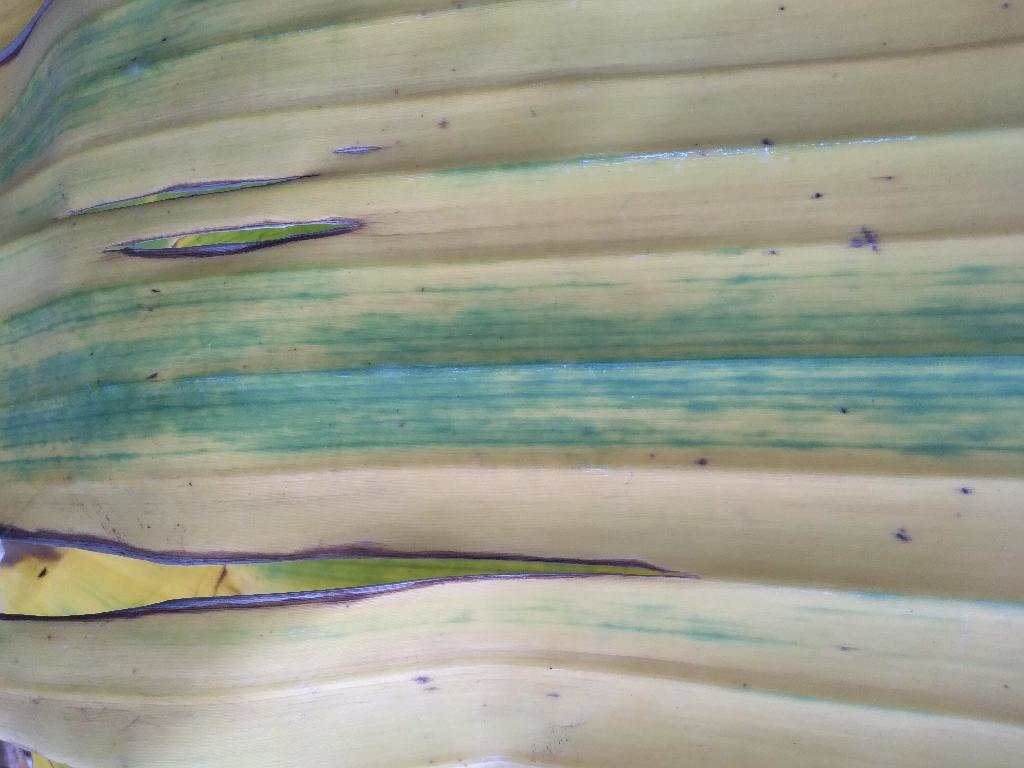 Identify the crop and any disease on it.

banana, fusarium wilt race 1
